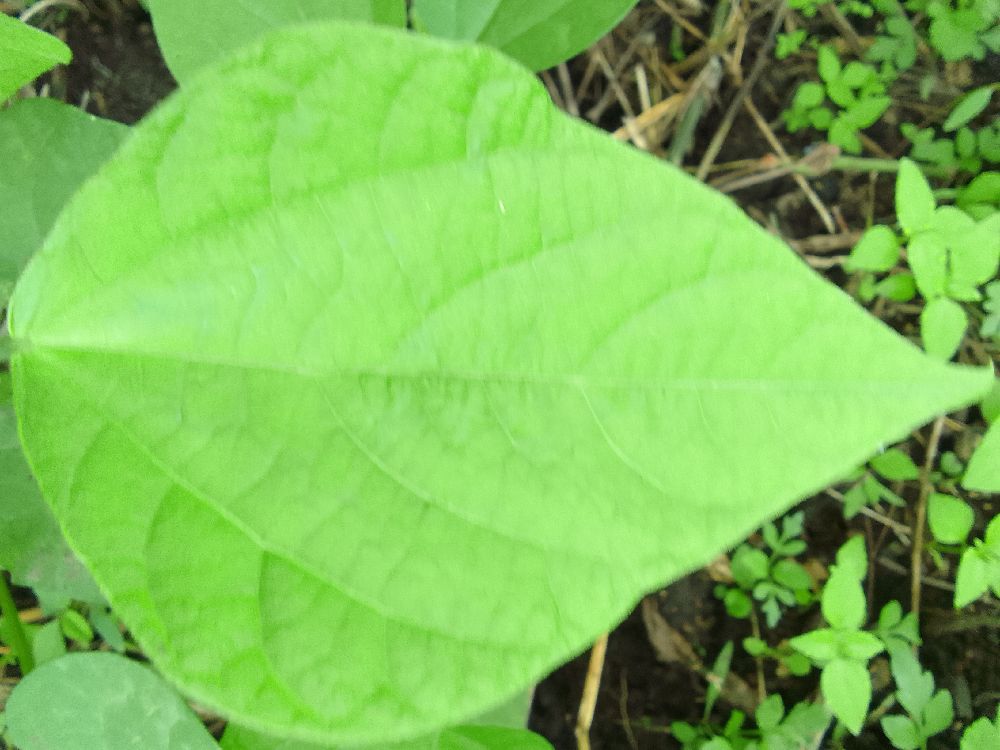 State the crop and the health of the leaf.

common bean, healthy
